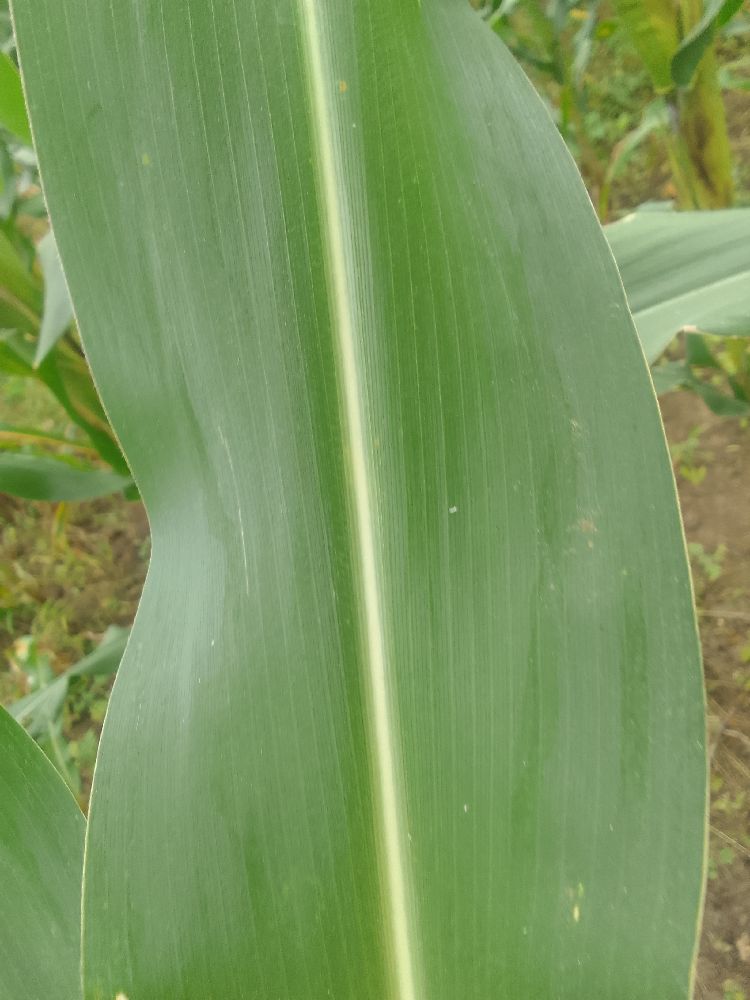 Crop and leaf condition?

maize, healthy
